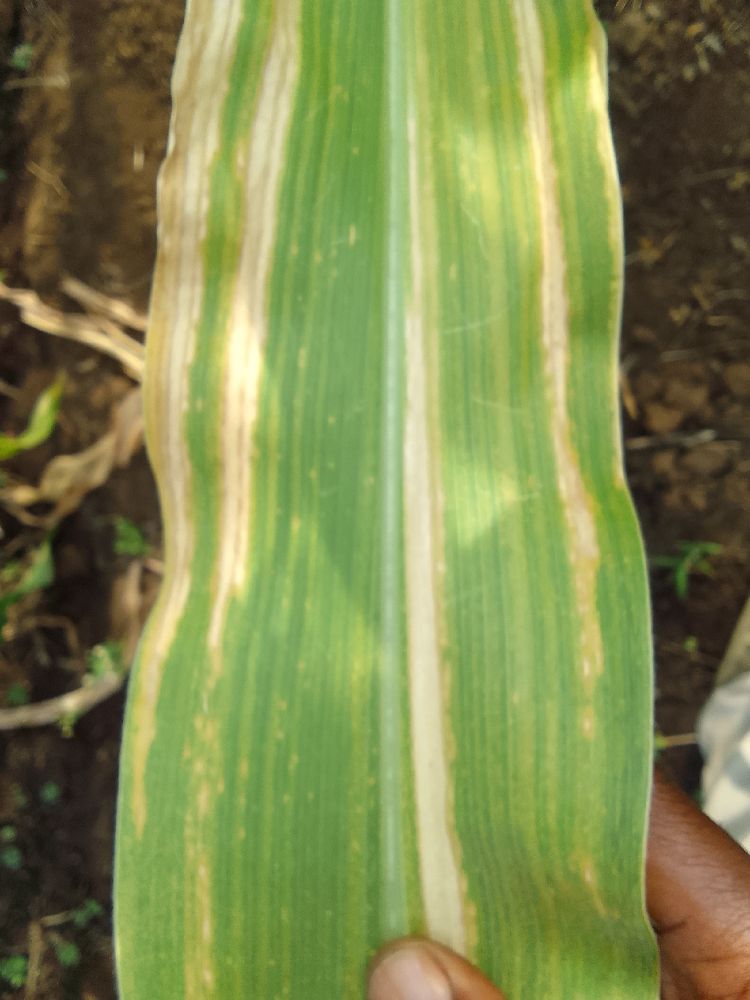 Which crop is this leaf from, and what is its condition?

maize, maize lethal necrosis
